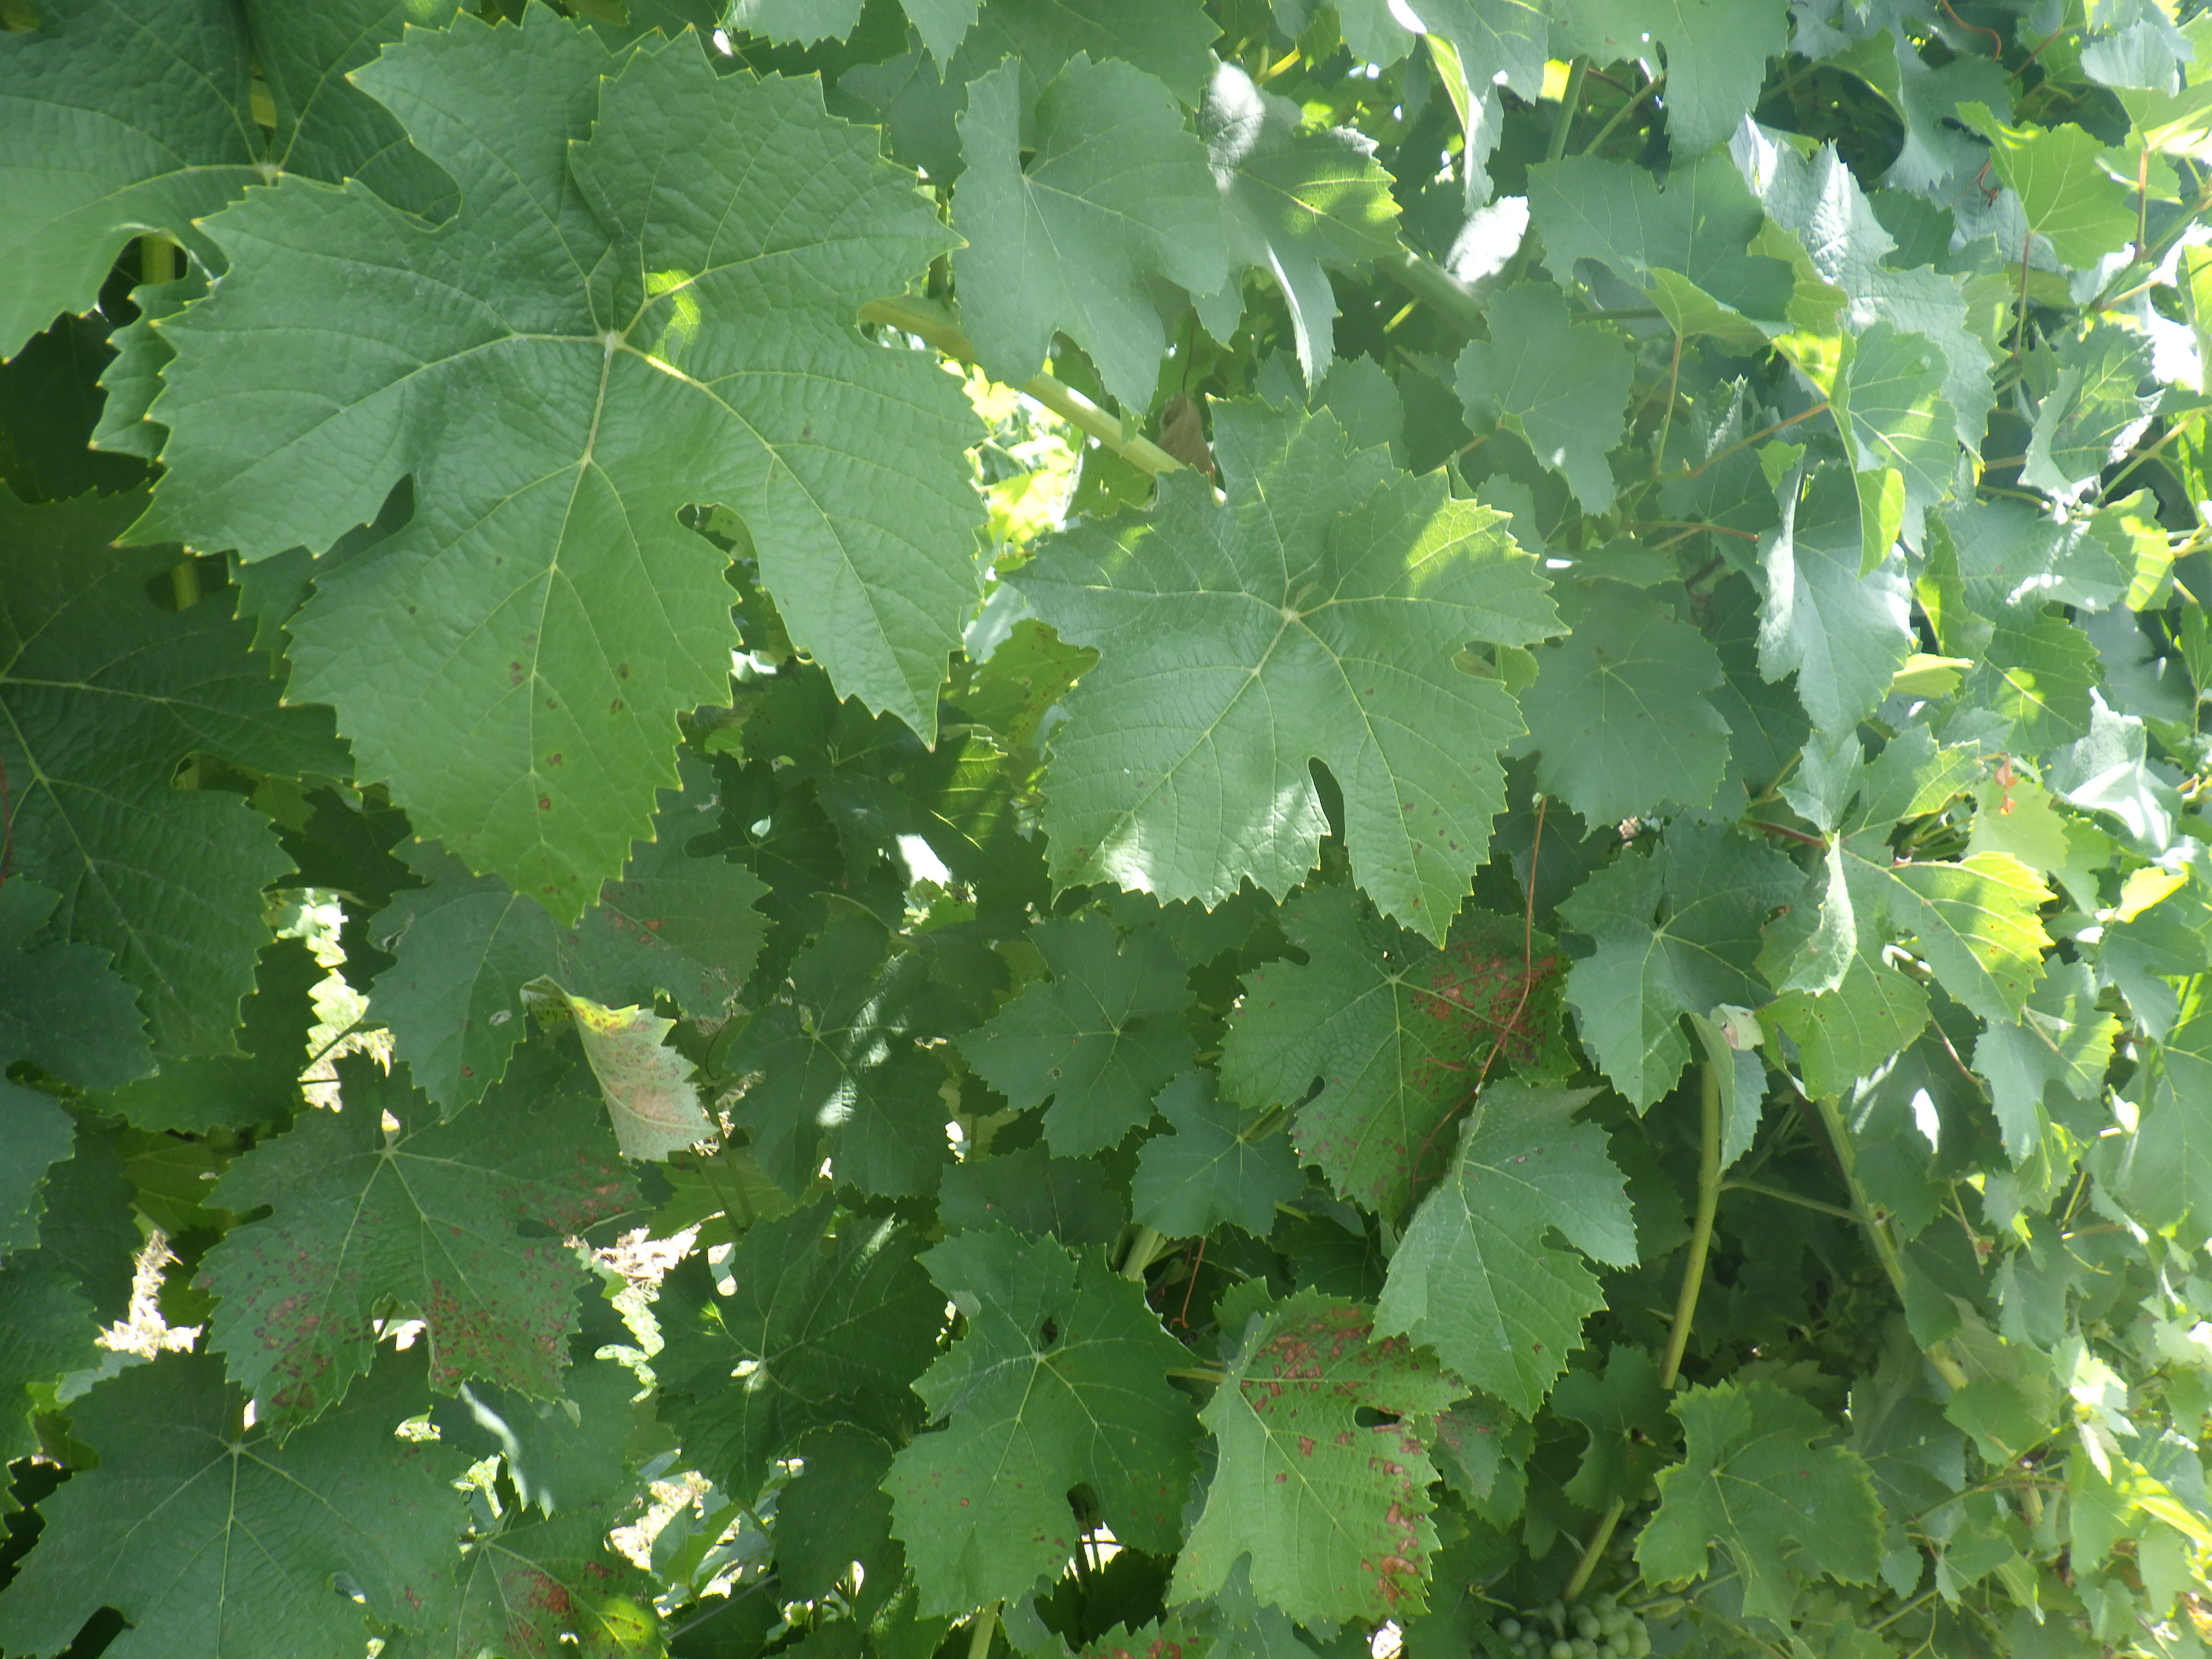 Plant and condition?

grapevine, black rot
